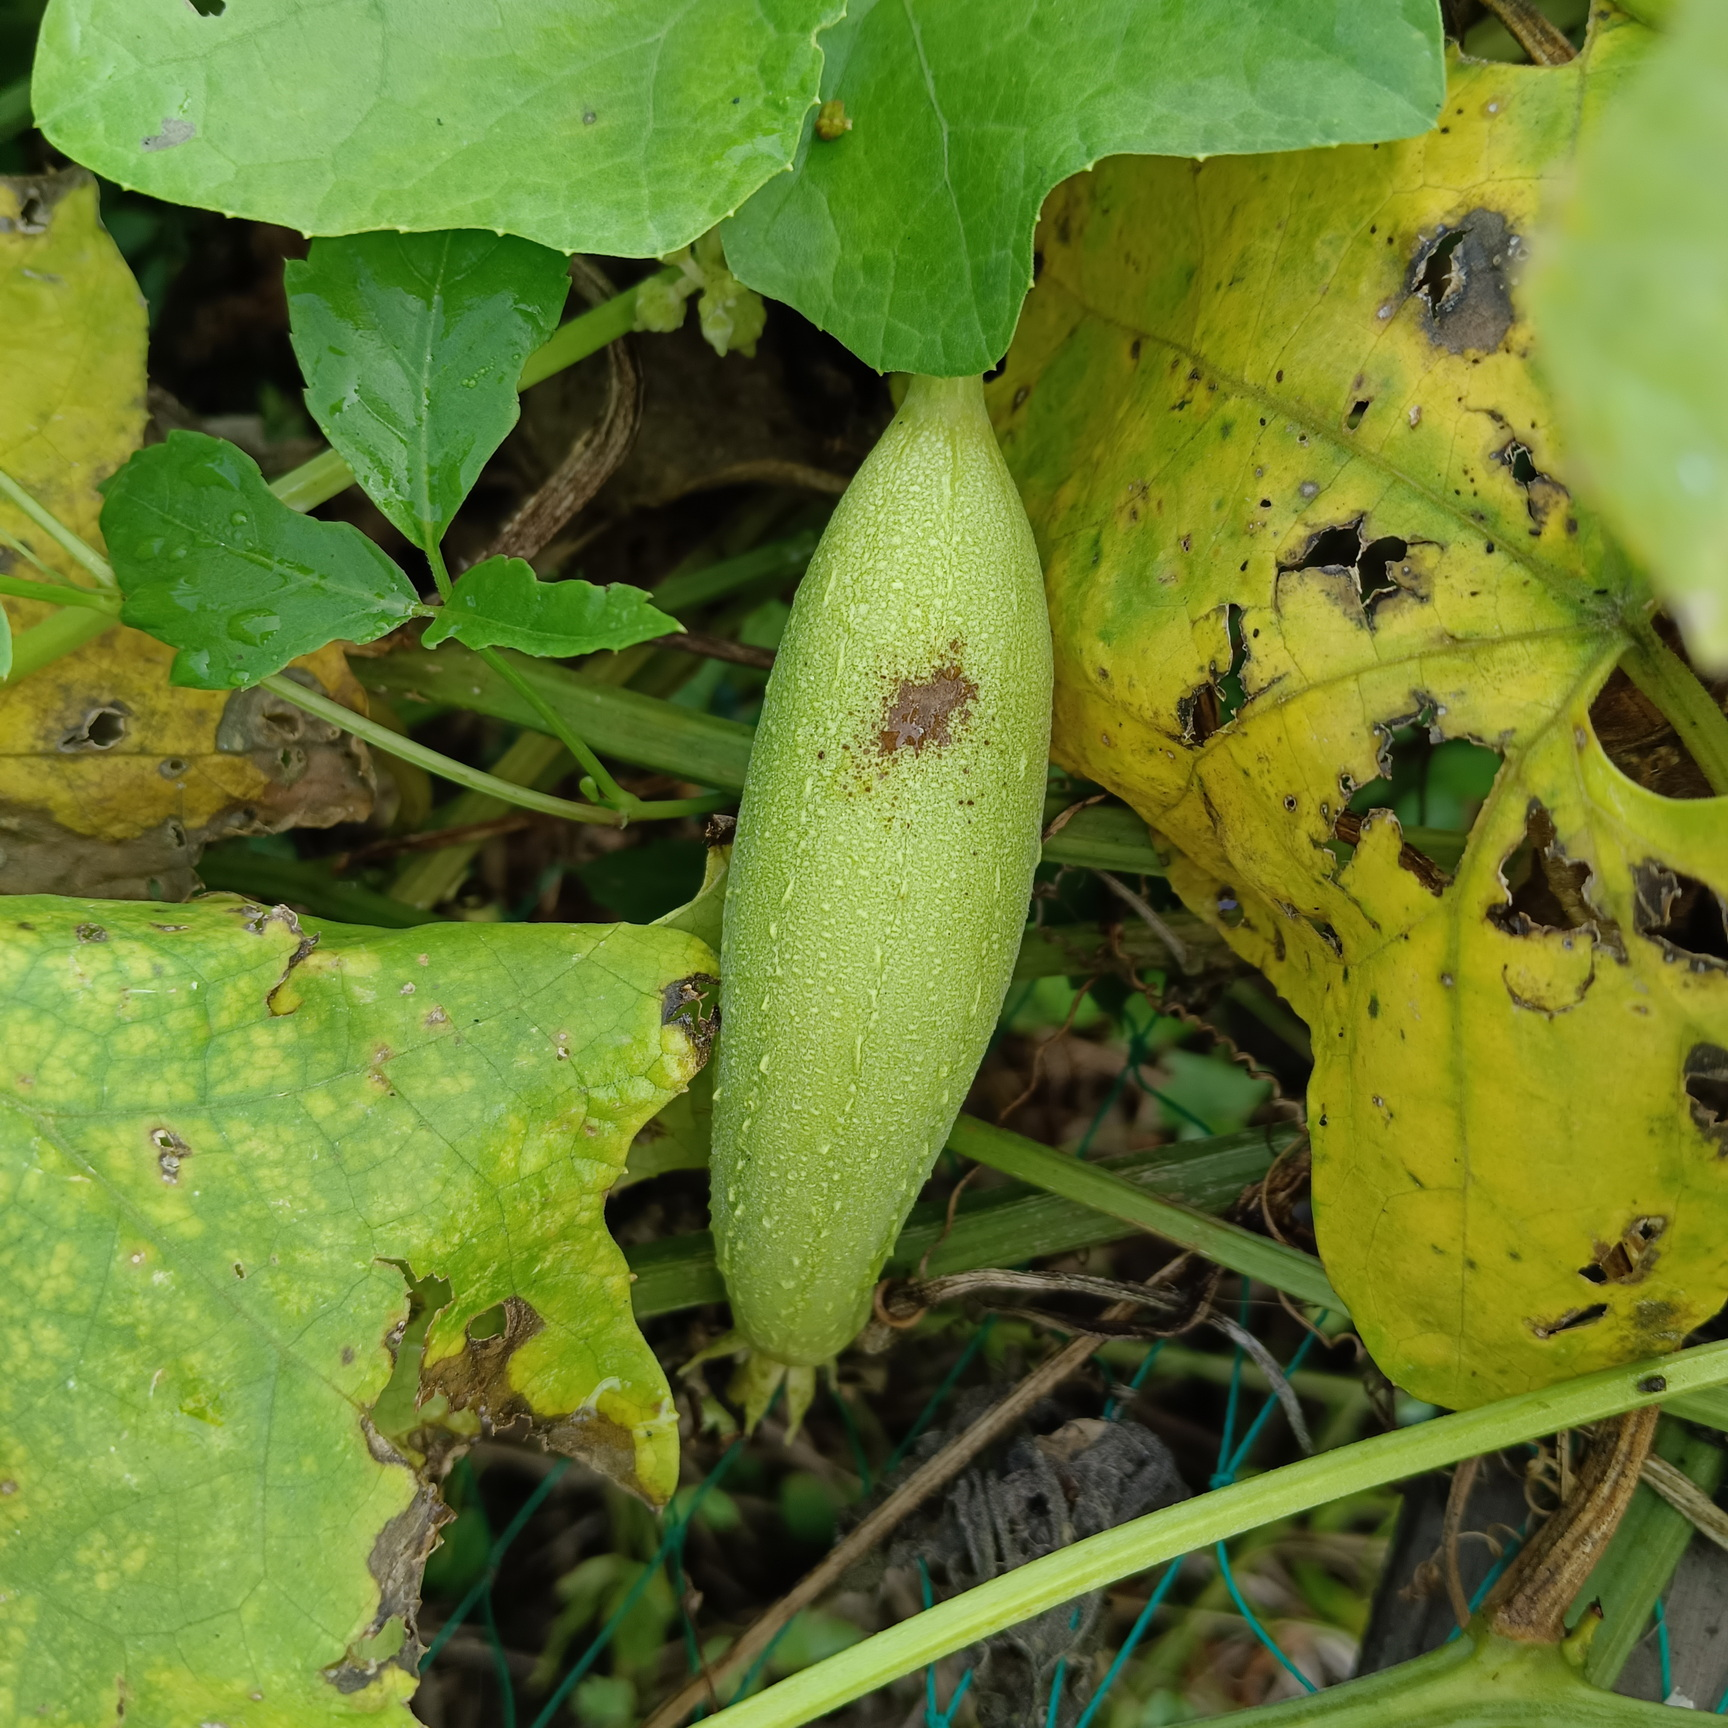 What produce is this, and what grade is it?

luffa, fresh
